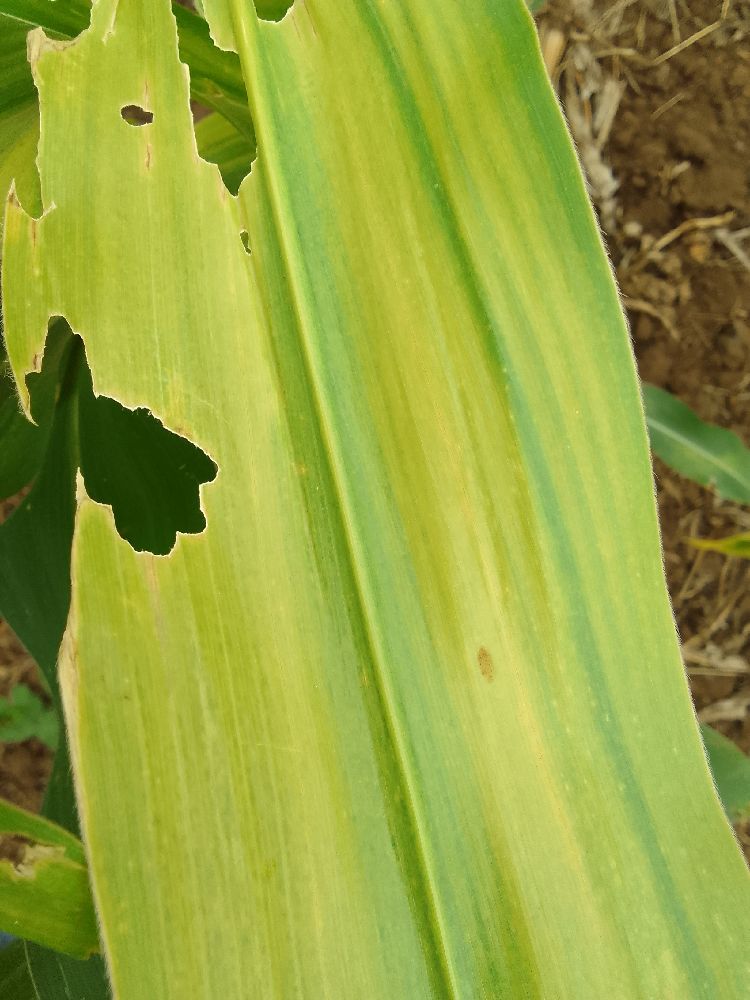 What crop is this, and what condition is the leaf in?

maize, maize lethal necrosis
